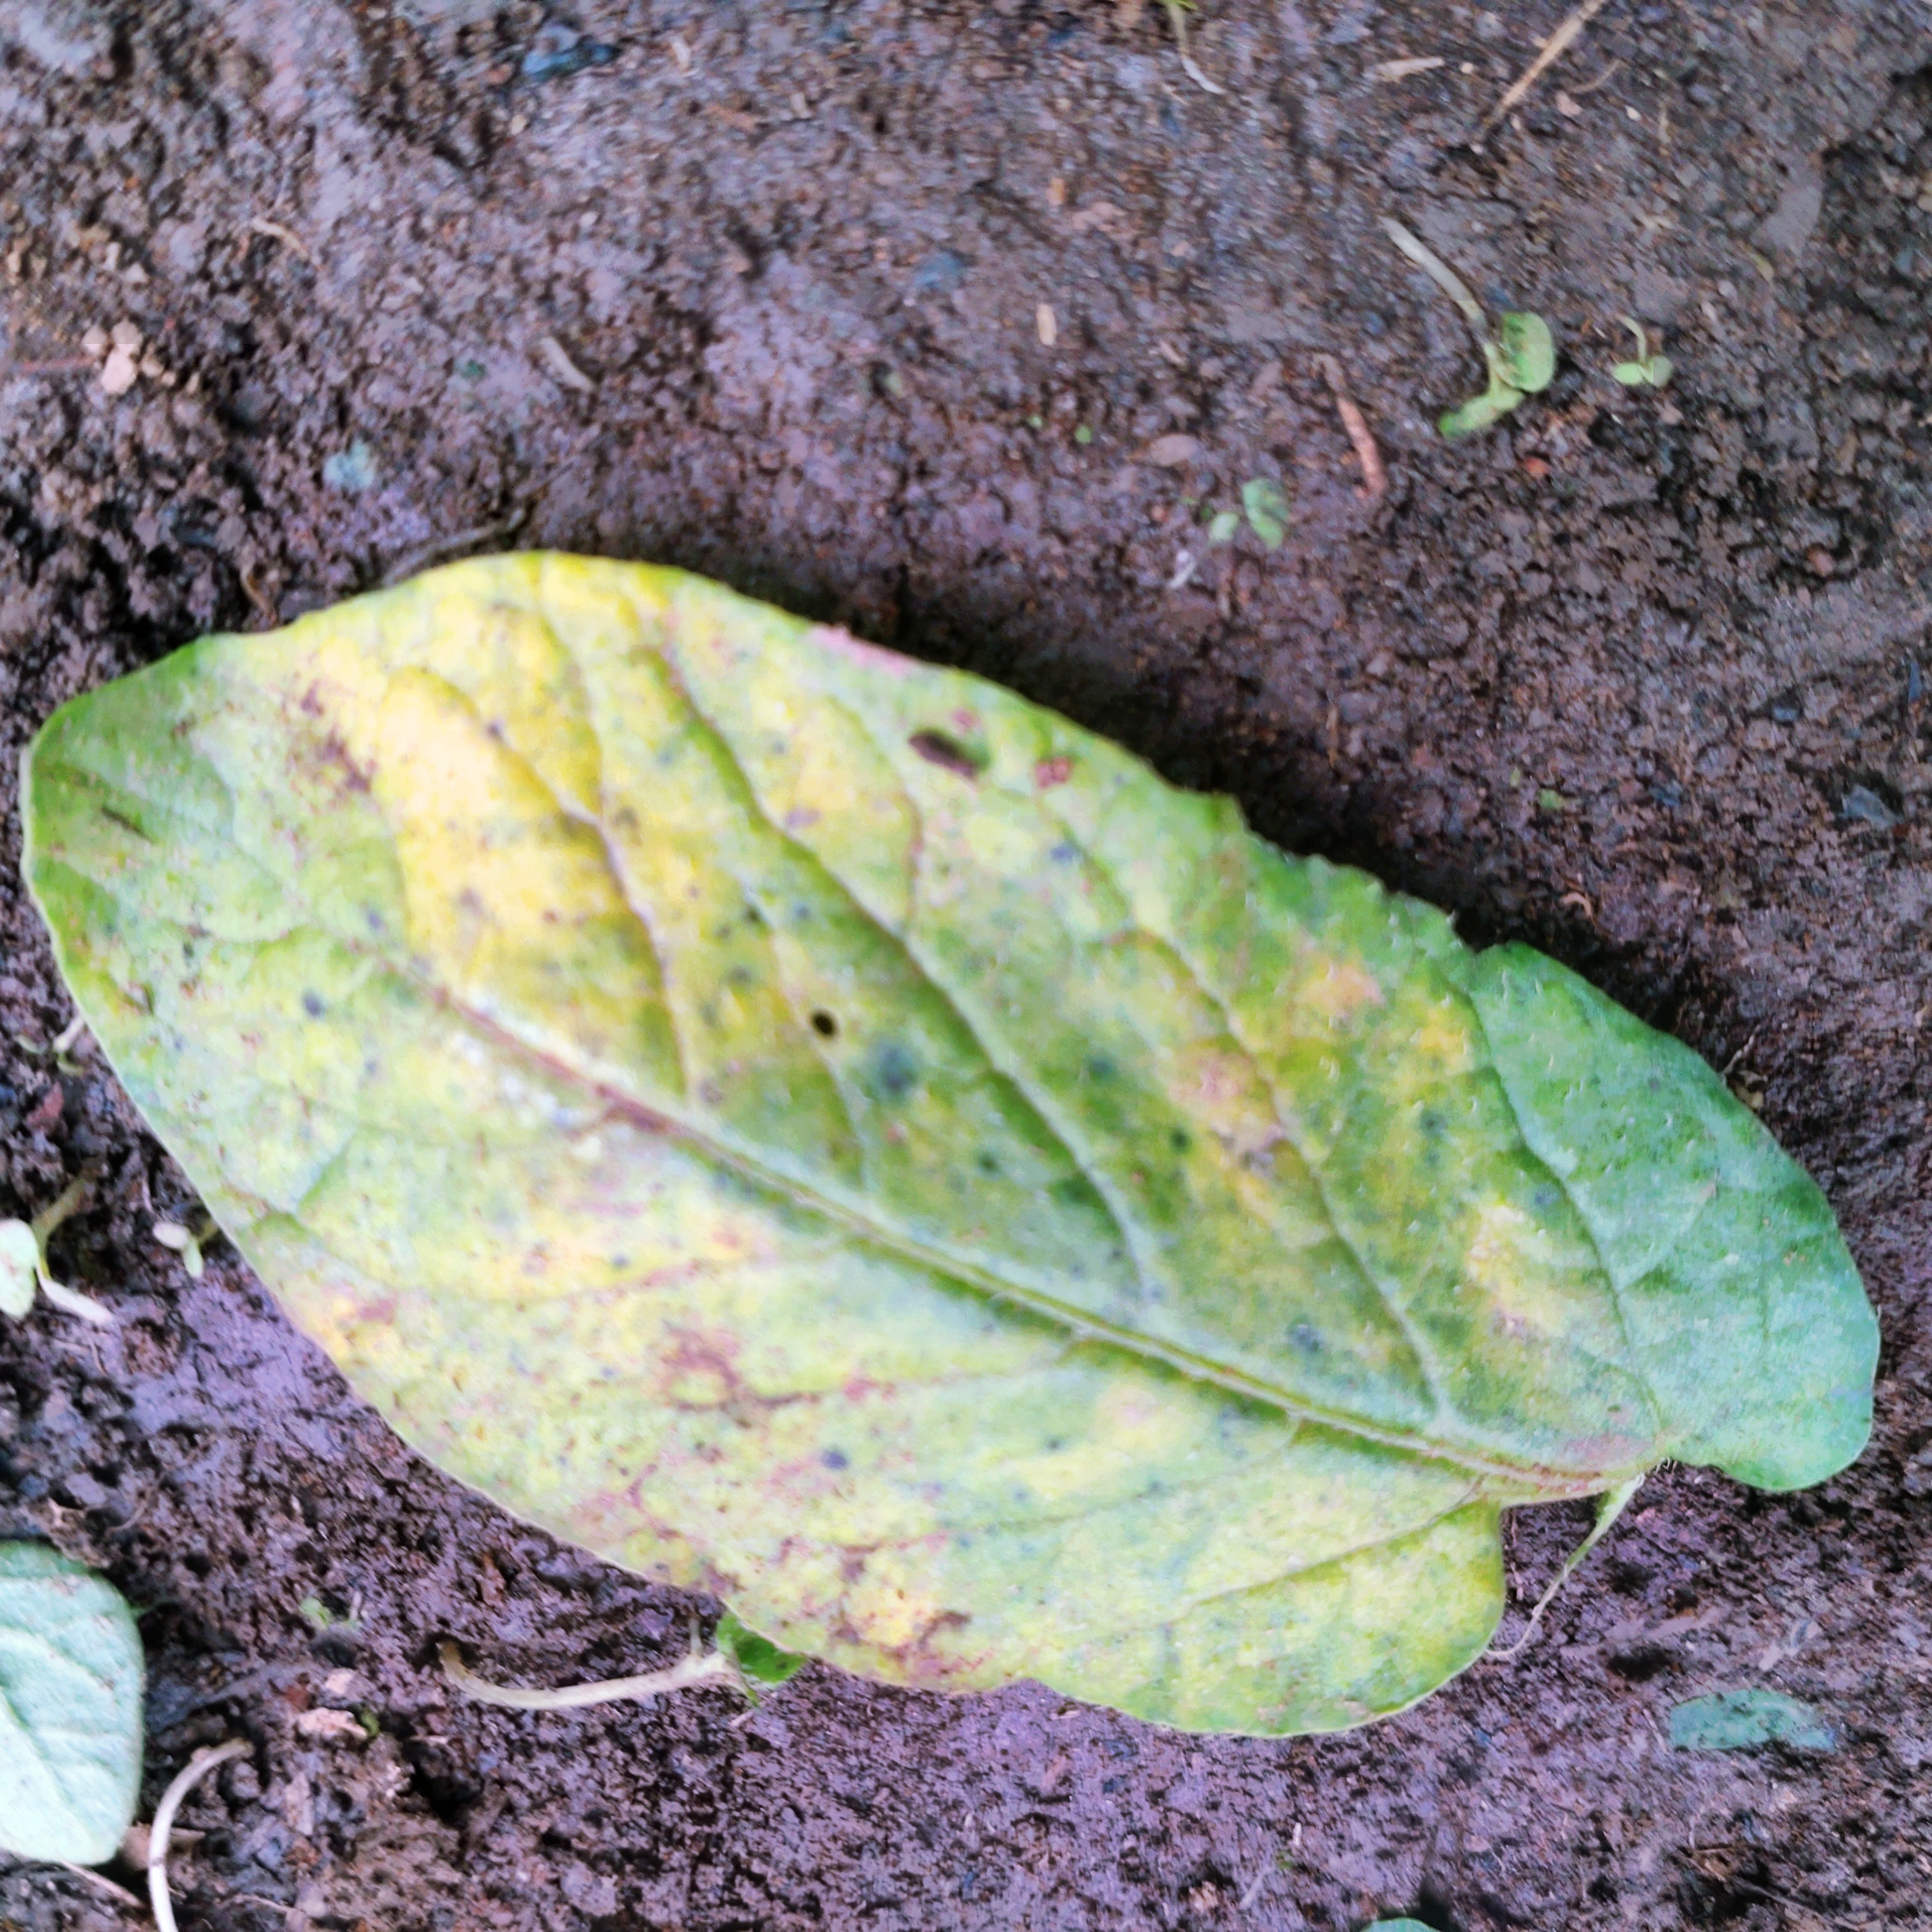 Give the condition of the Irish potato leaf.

late blight
